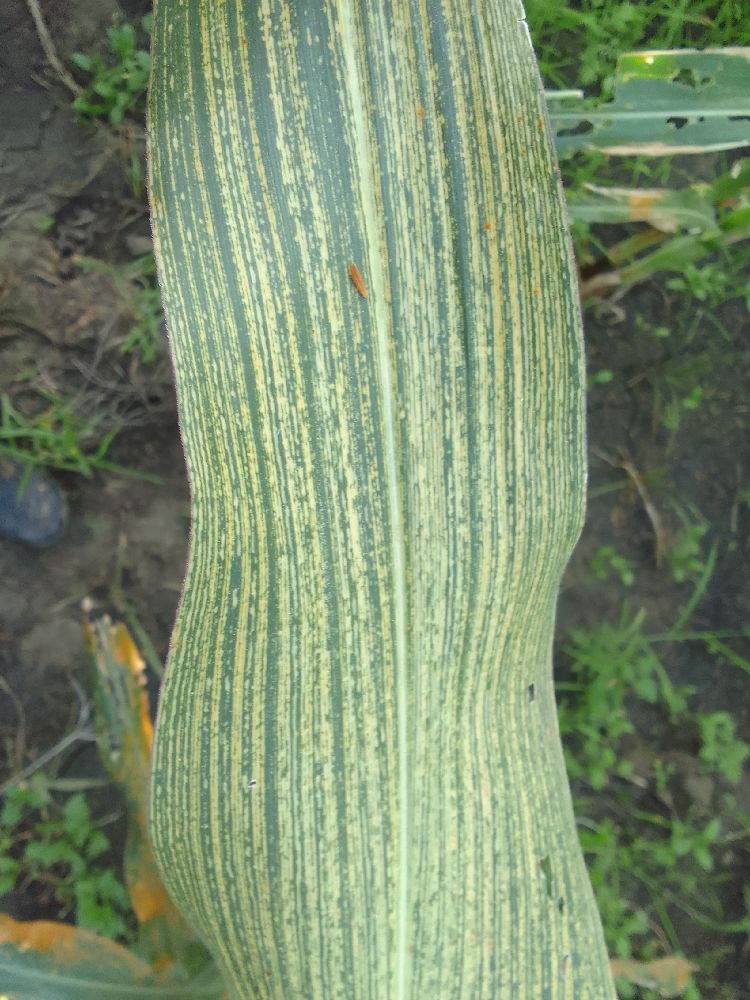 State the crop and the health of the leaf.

maize, maize streak virus
